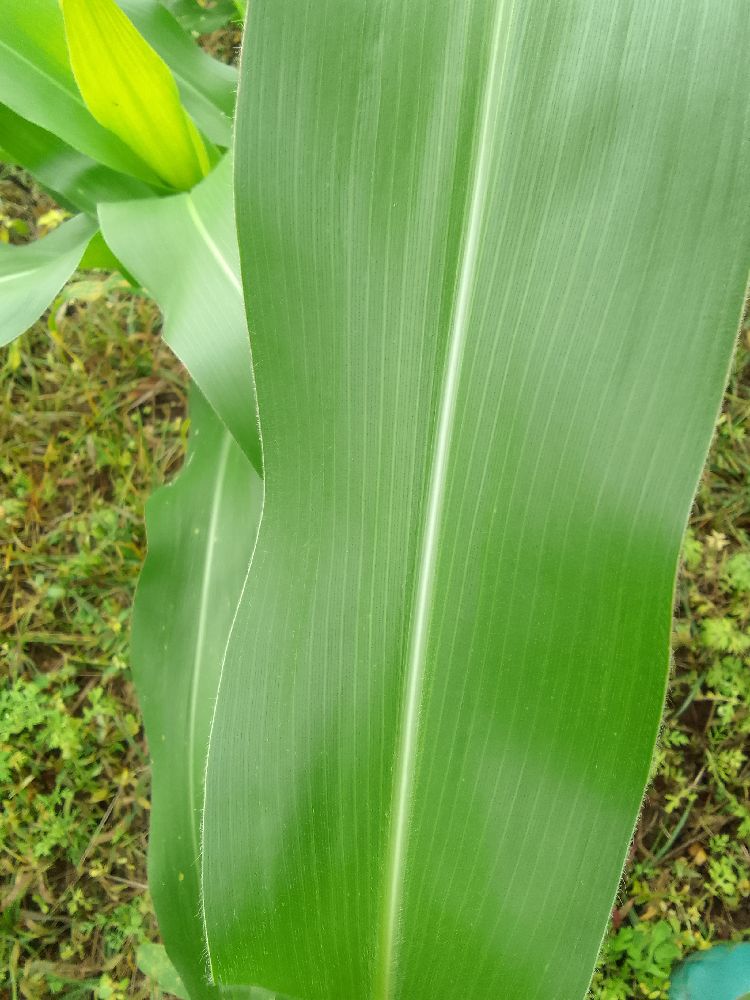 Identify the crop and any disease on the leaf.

maize, healthy
